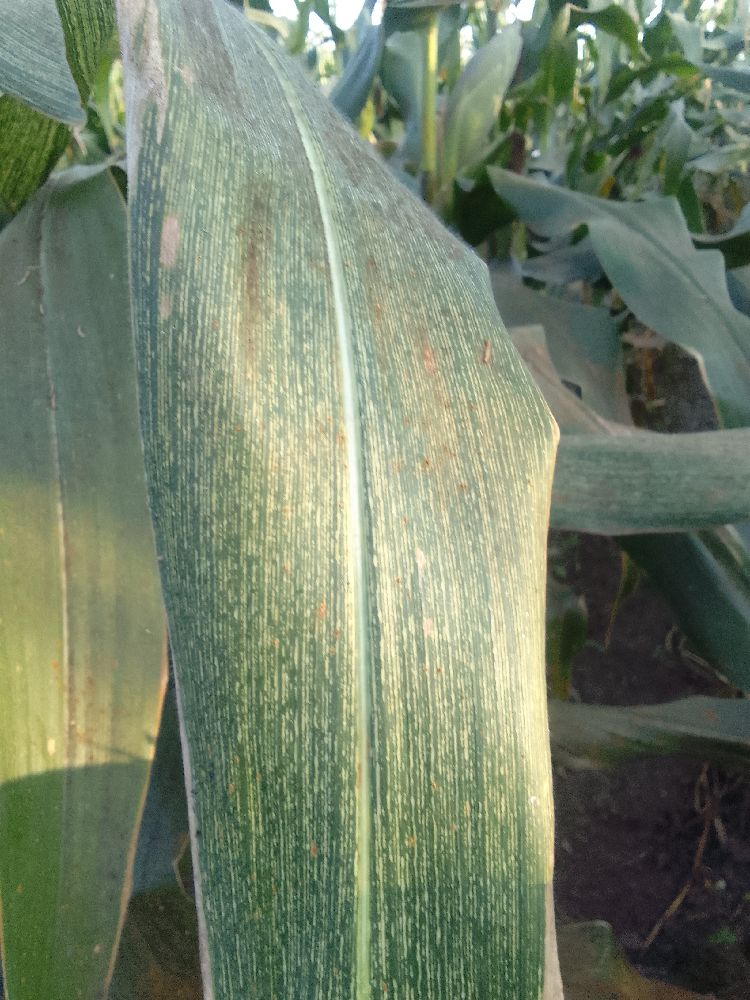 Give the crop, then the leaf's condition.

maize, maize streak virus
